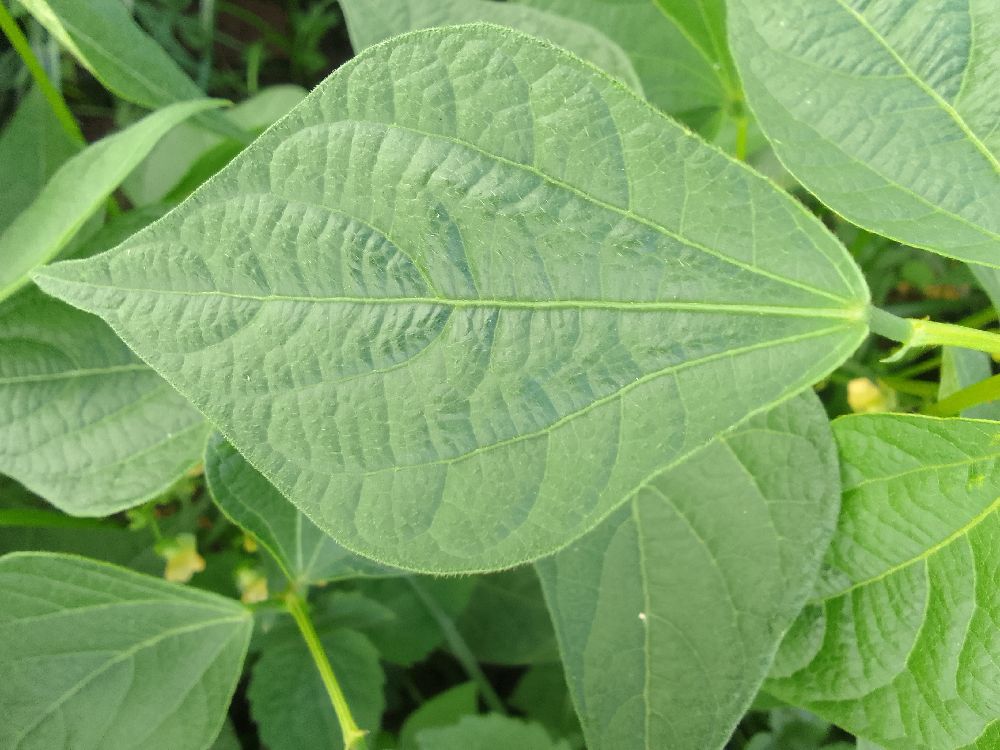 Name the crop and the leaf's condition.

common bean, healthy
